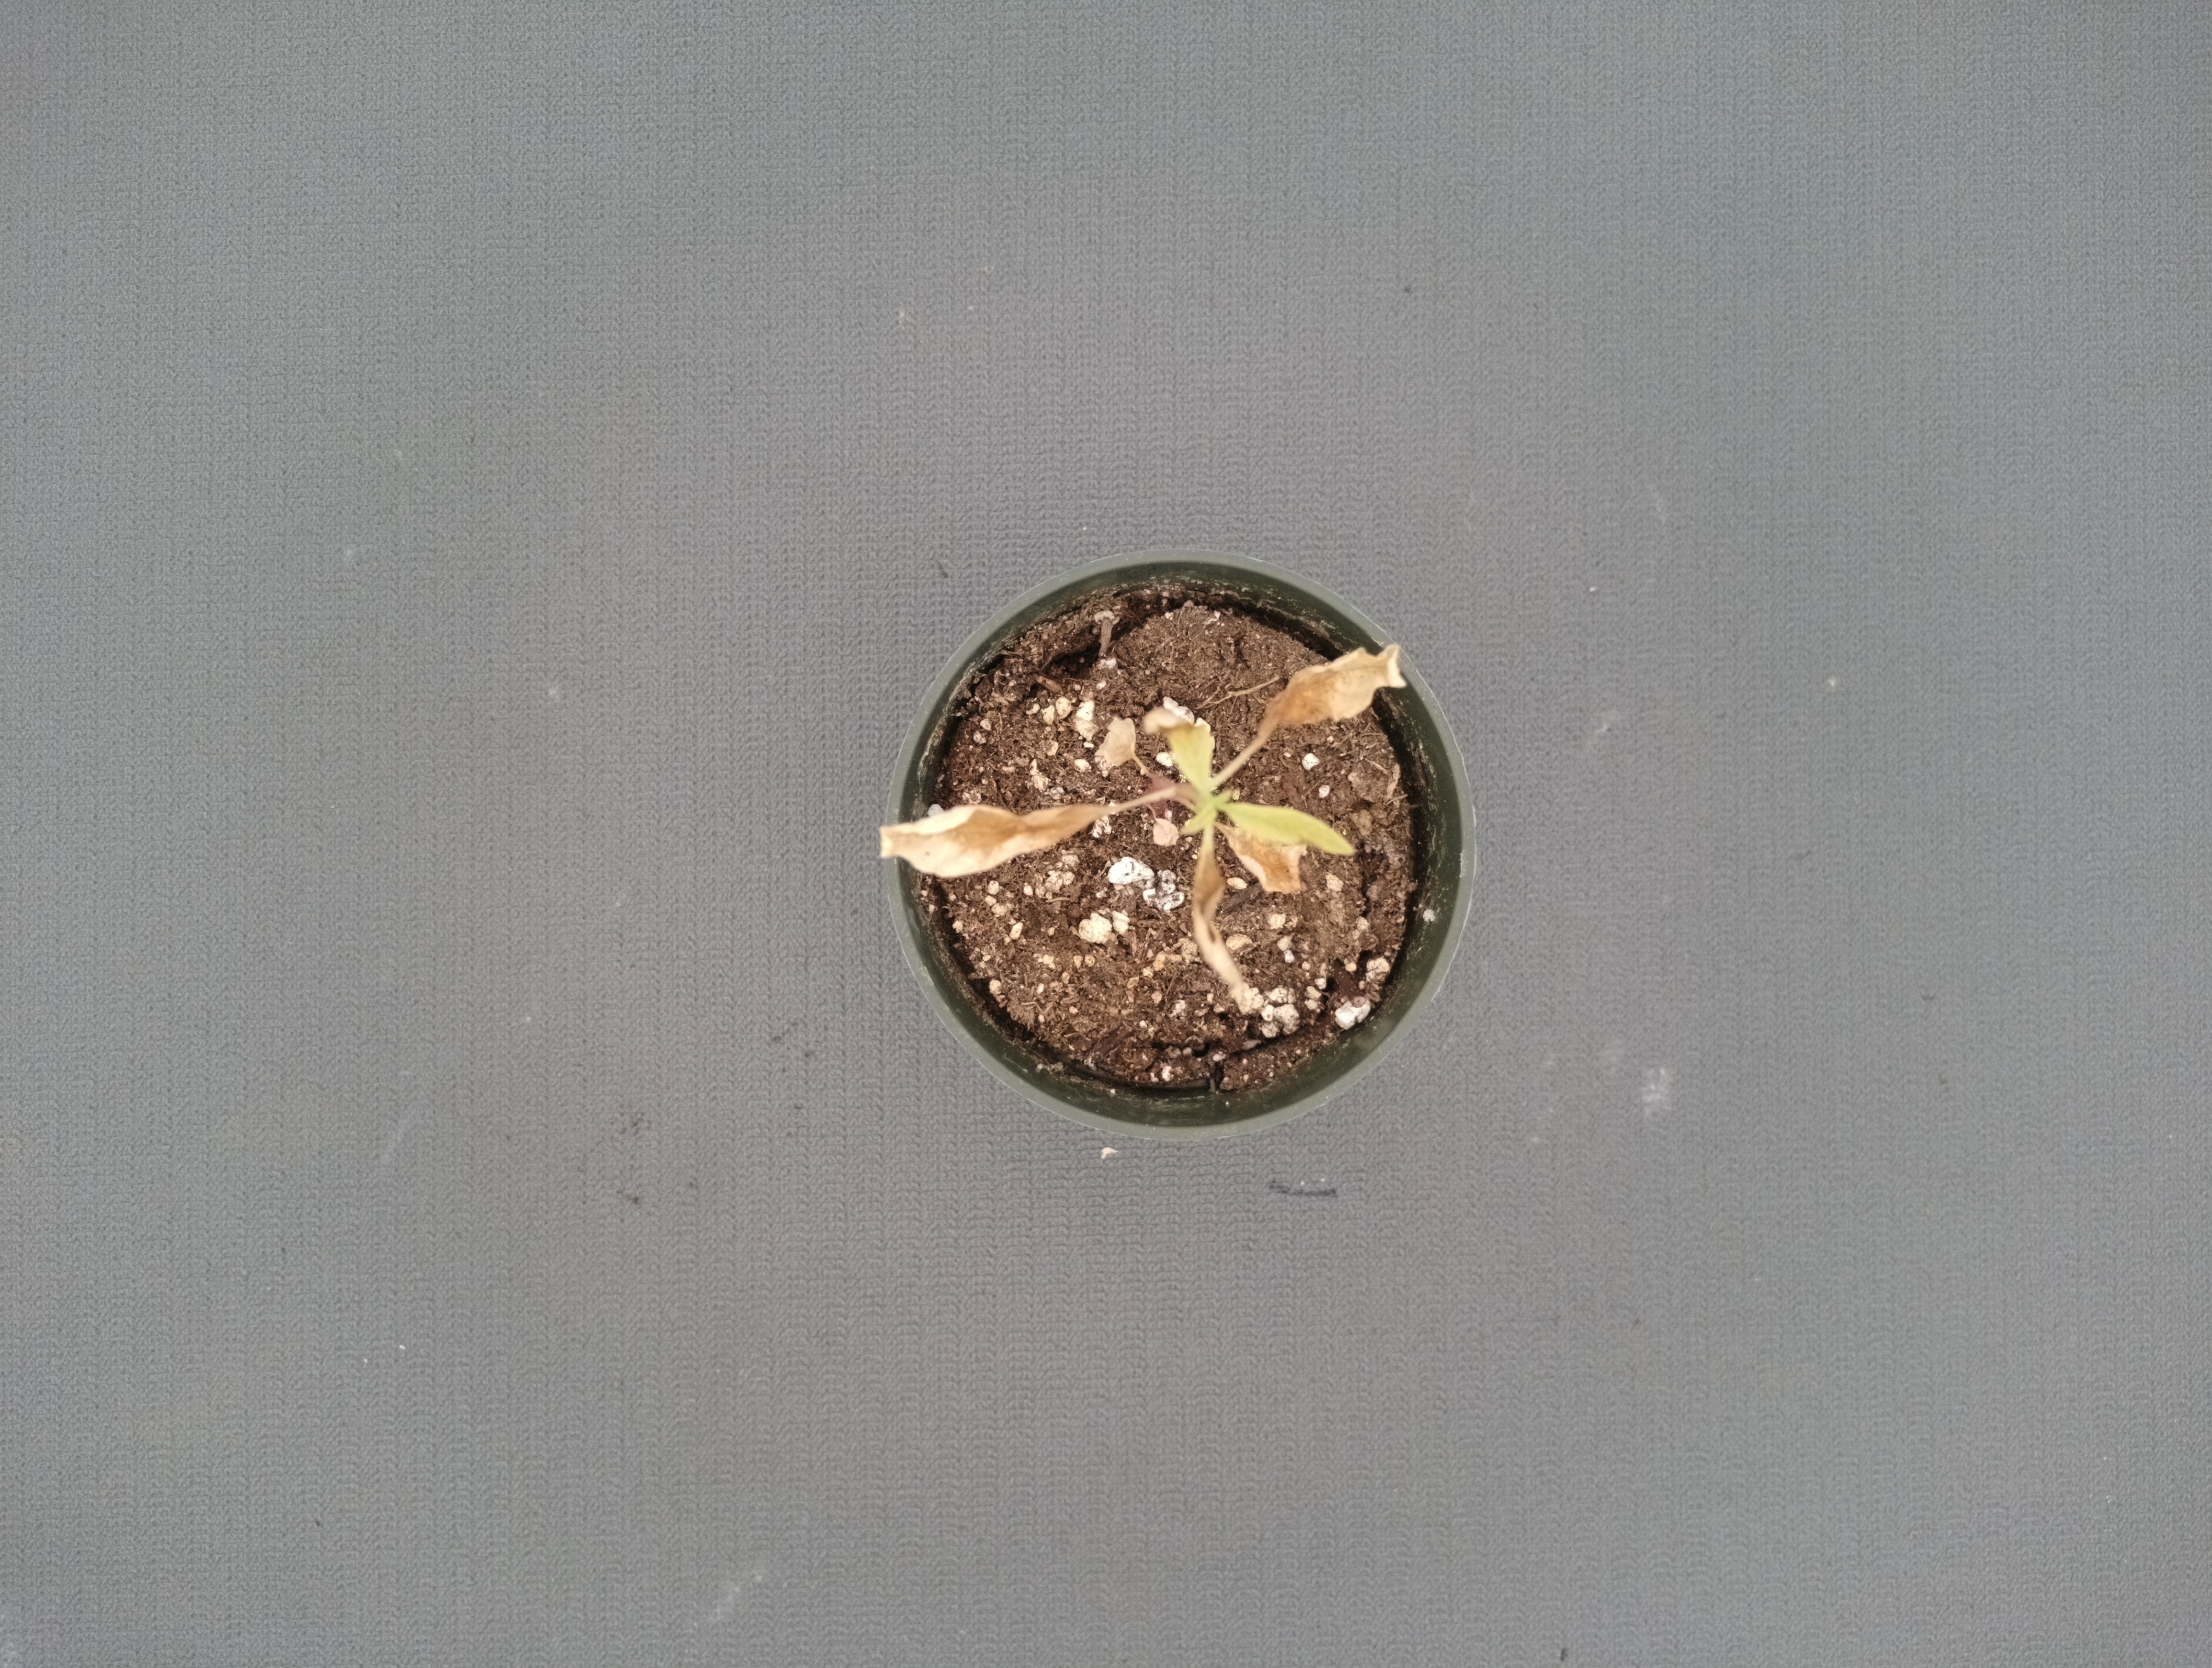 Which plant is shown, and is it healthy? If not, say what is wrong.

waterhemp, necrosis only
